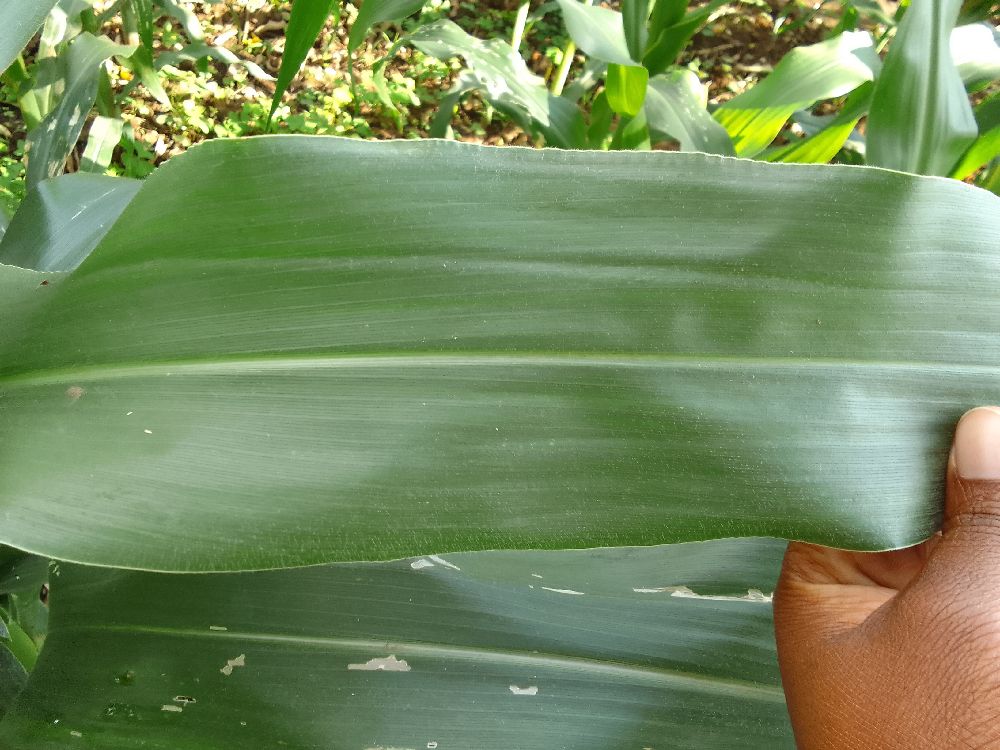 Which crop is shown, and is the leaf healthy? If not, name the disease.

maize, healthy
